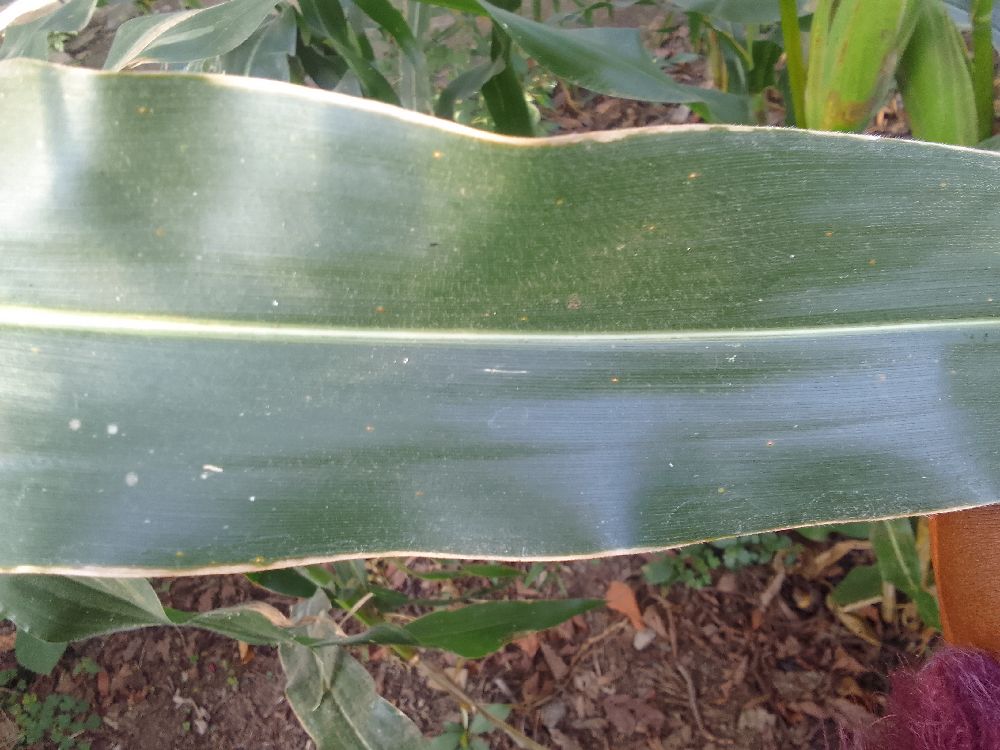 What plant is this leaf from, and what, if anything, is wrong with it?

maize, healthy
